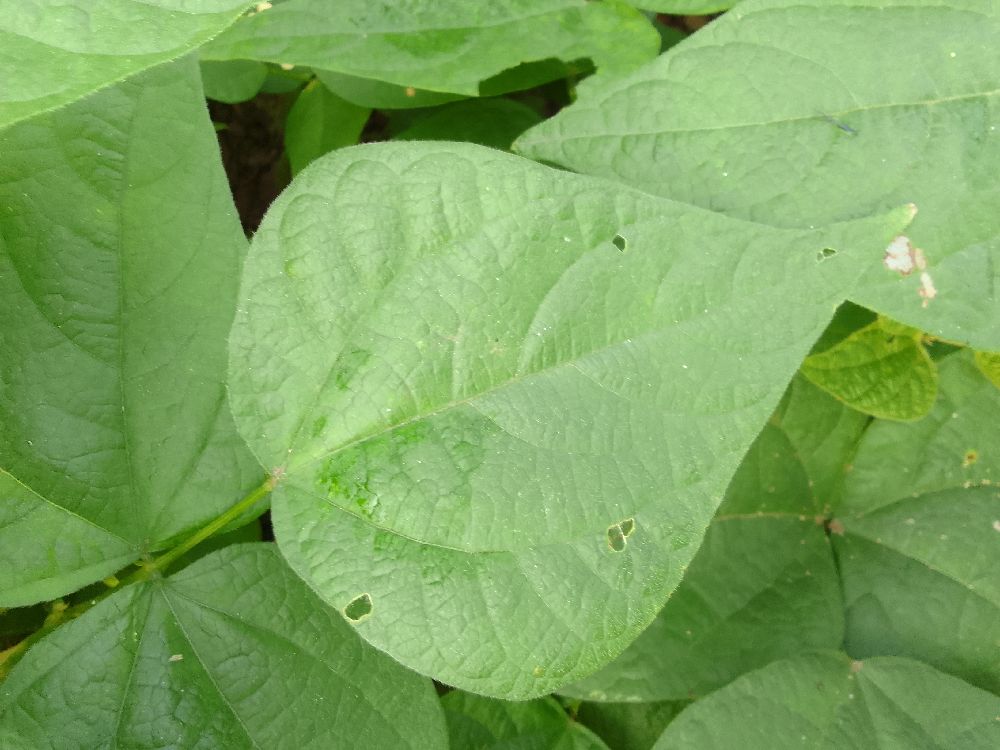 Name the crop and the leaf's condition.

common bean, healthy
